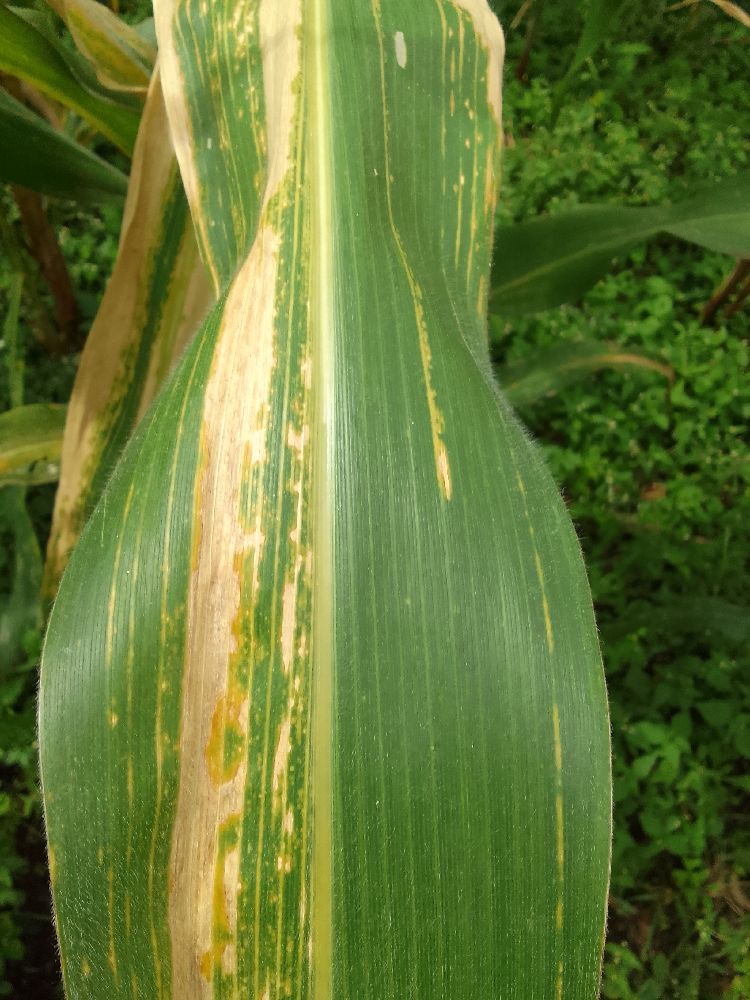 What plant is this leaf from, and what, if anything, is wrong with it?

maize, maize lethal necrosis
